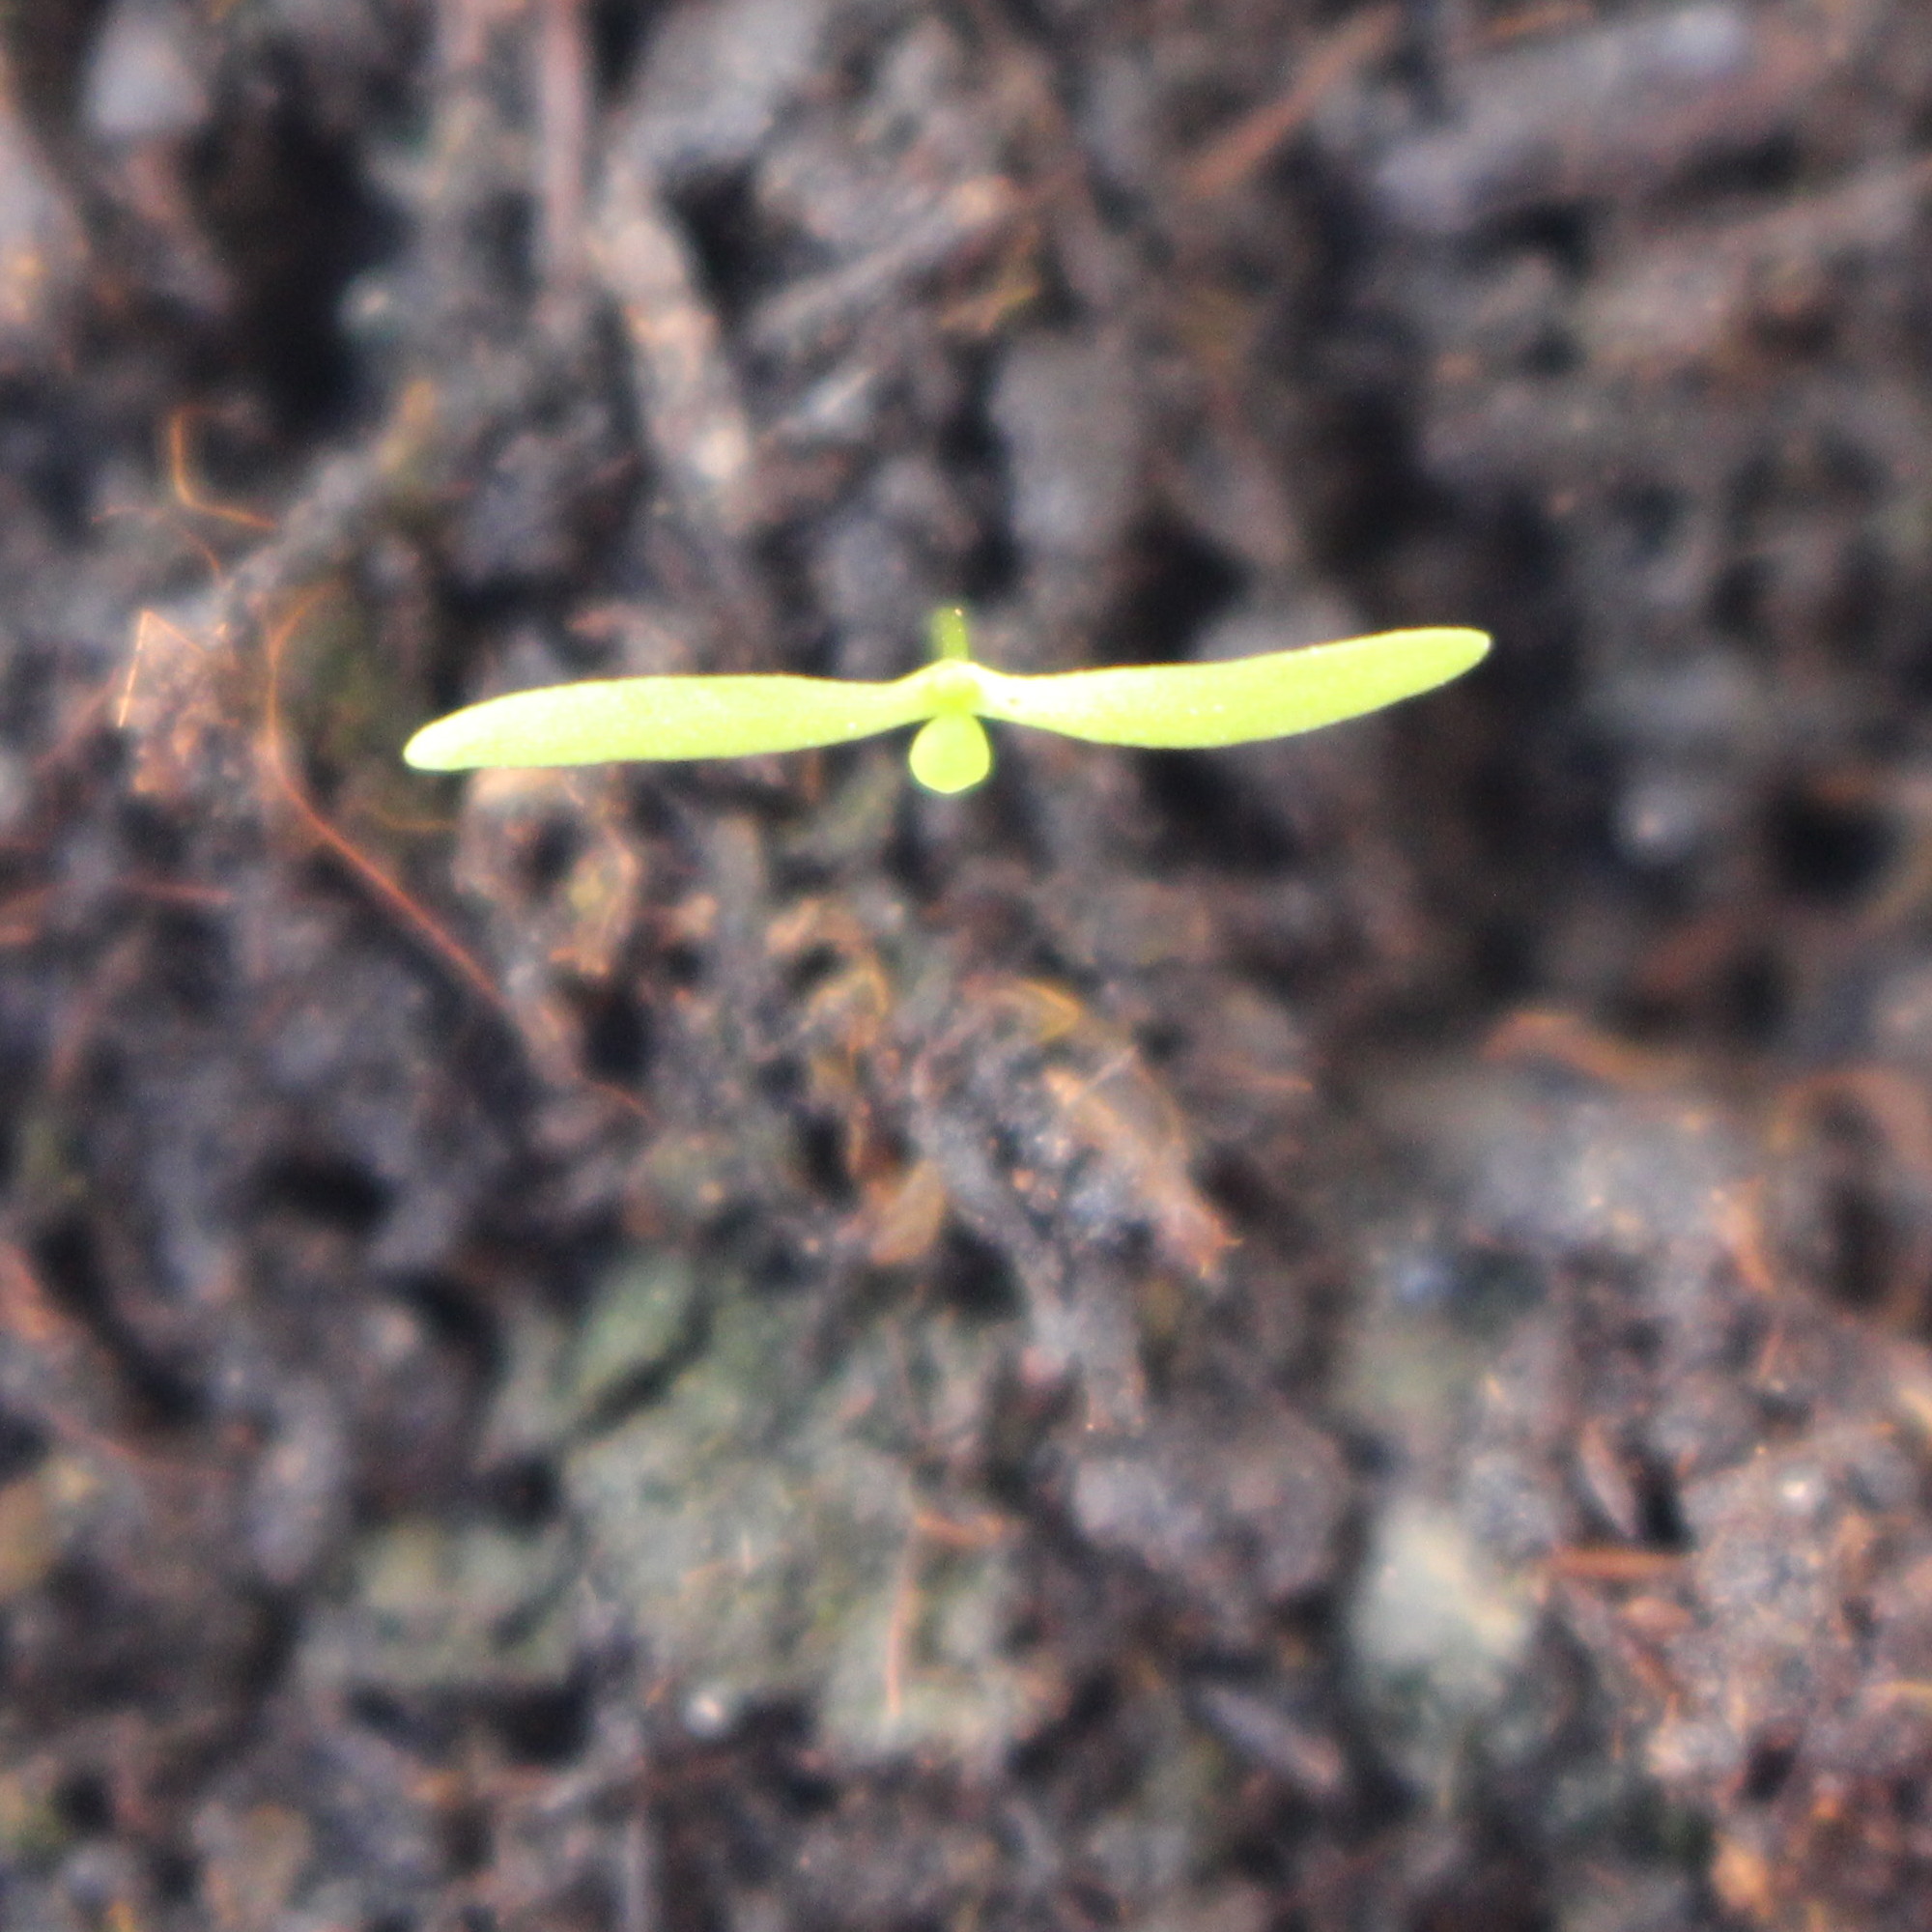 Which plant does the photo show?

Papaver rhoeas
